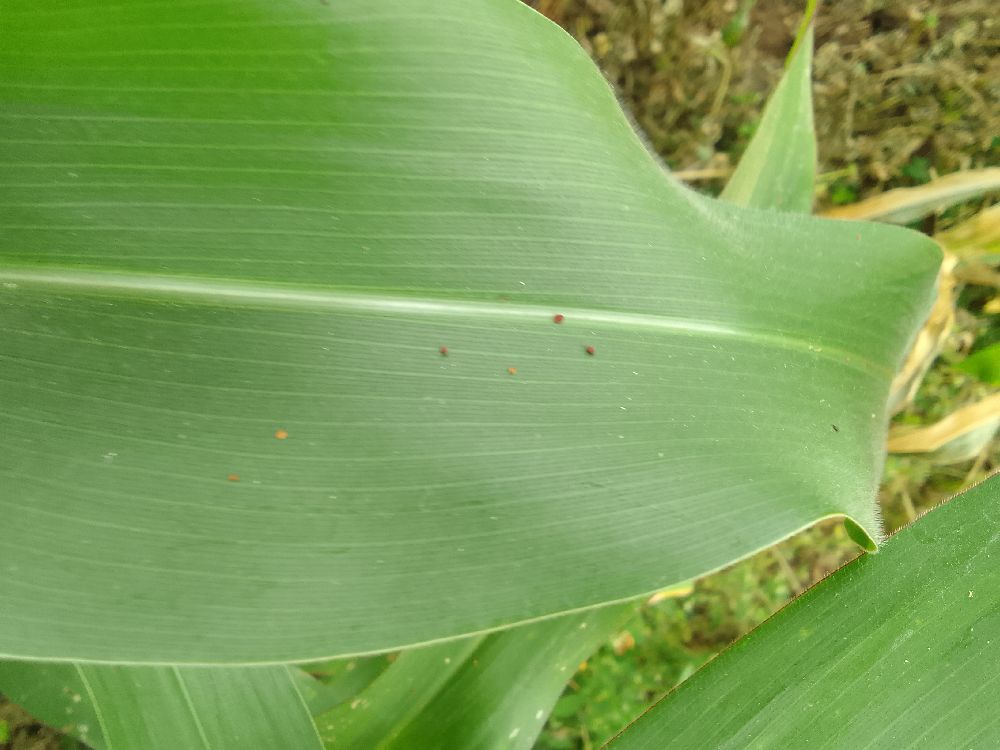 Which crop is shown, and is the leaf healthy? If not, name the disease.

maize, healthy
